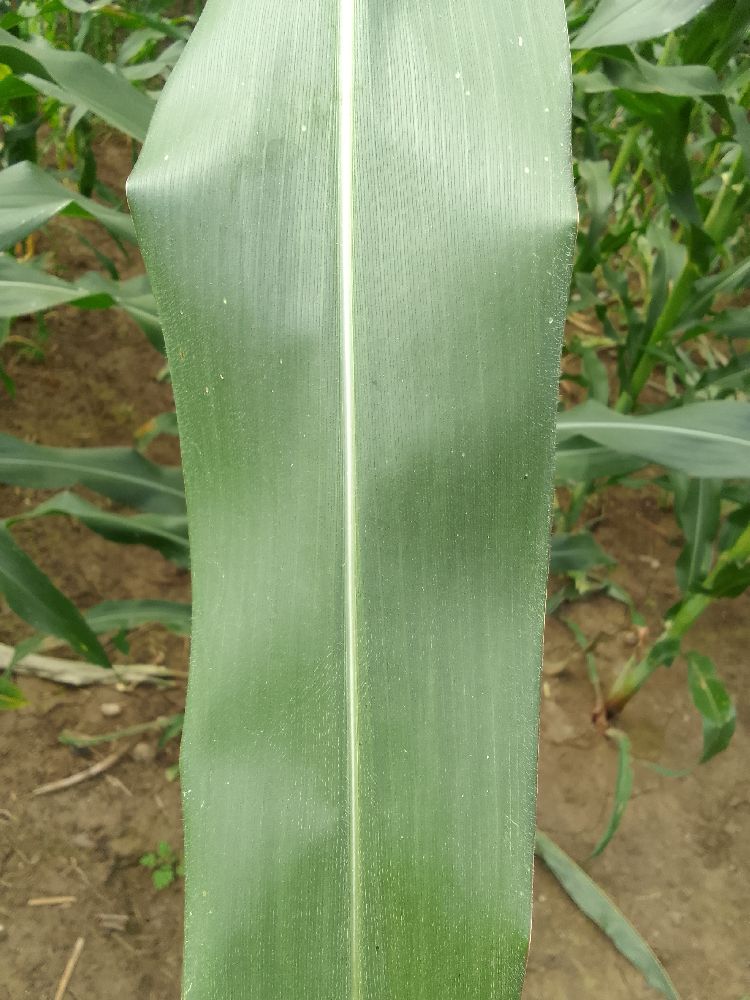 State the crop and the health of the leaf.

maize, healthy
